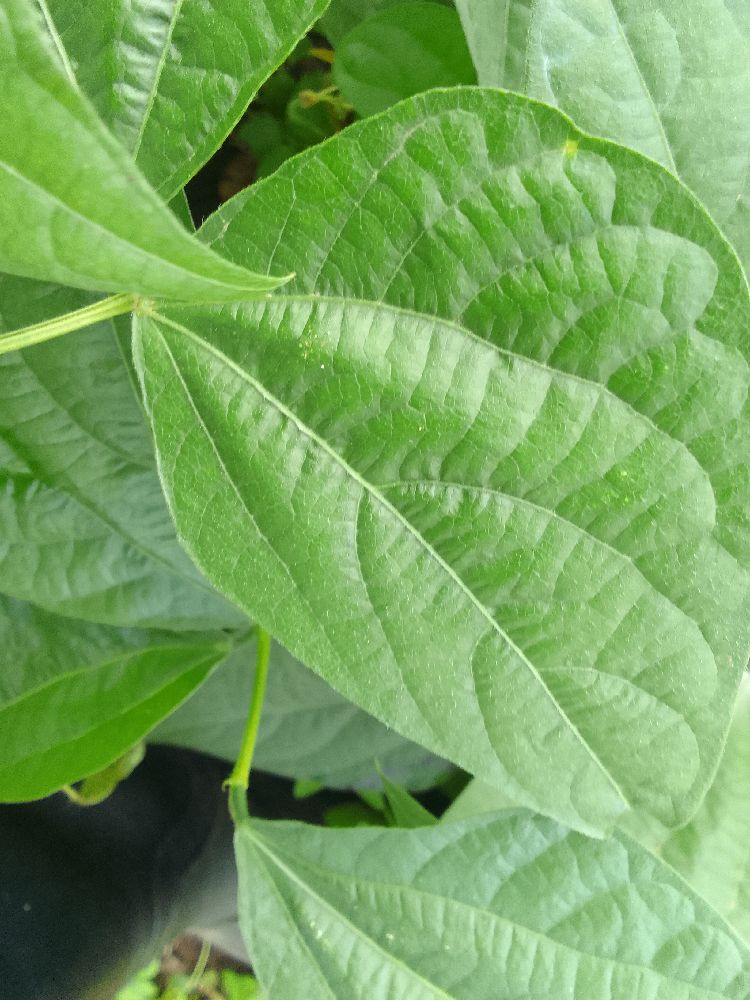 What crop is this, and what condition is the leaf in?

common bean, healthy
